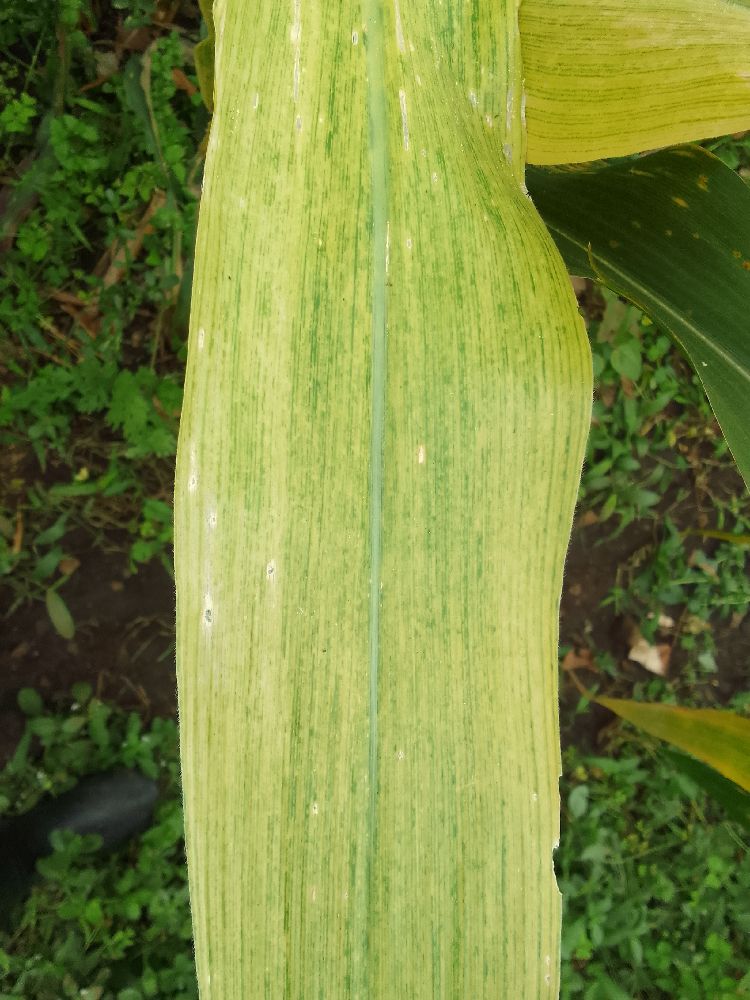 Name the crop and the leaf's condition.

maize, maize lethal necrosis
